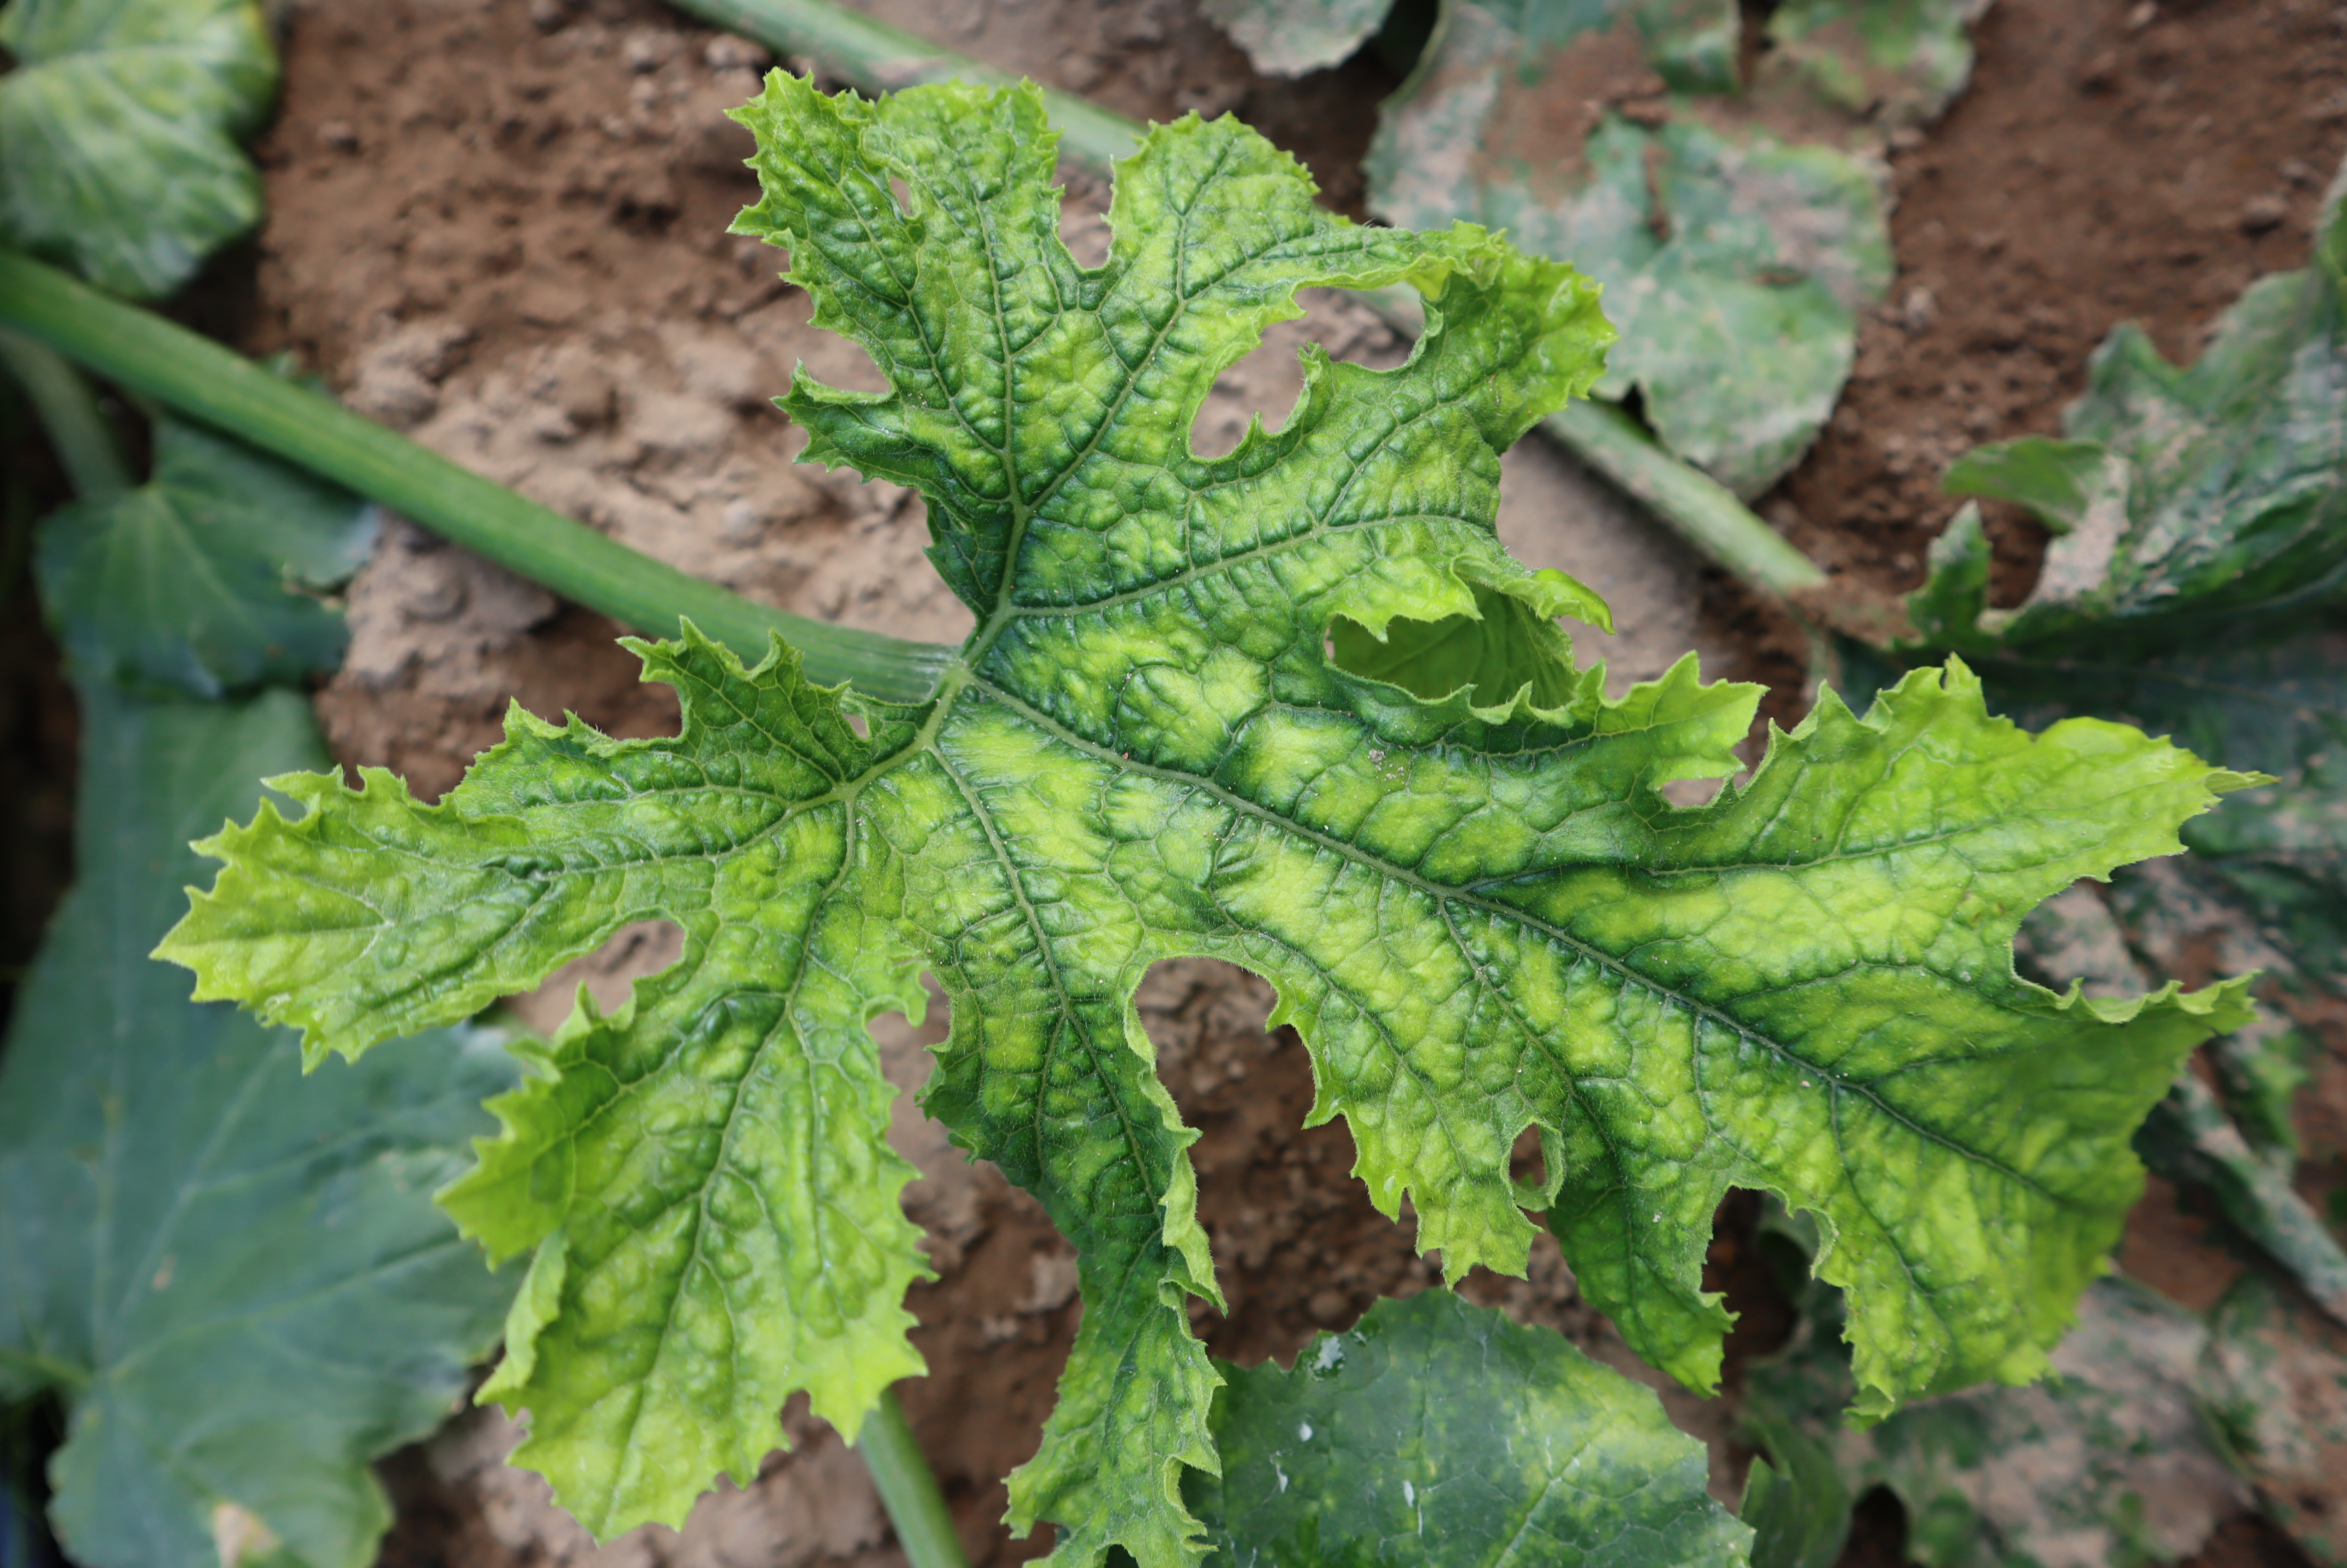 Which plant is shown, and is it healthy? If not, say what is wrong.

zucchini, virosis
